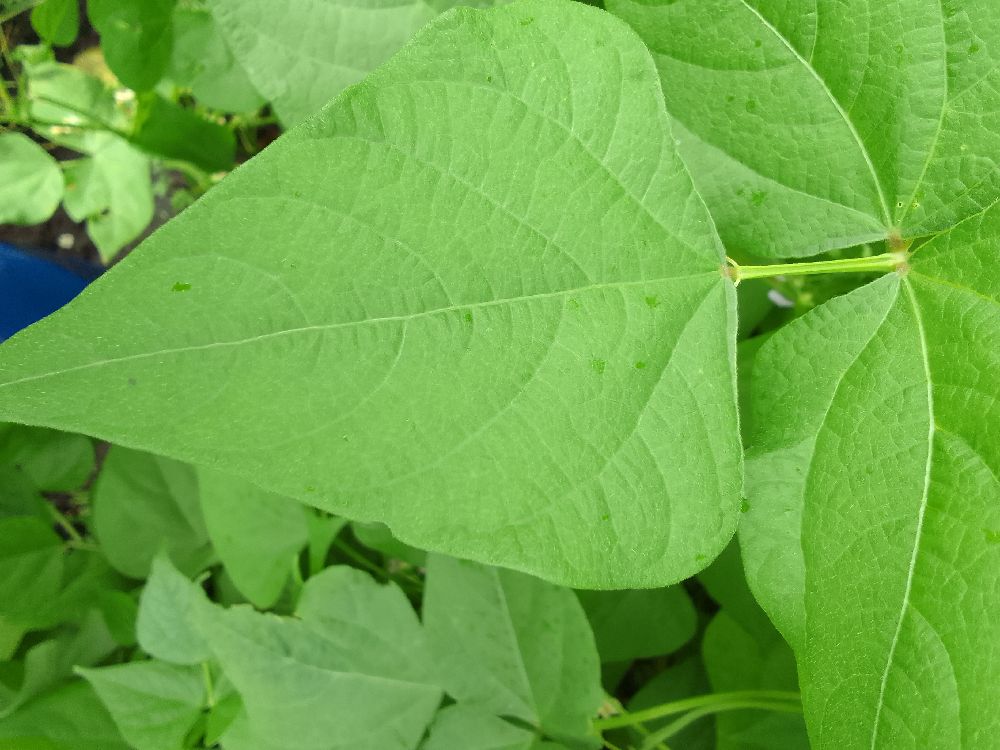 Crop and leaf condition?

common bean, healthy
